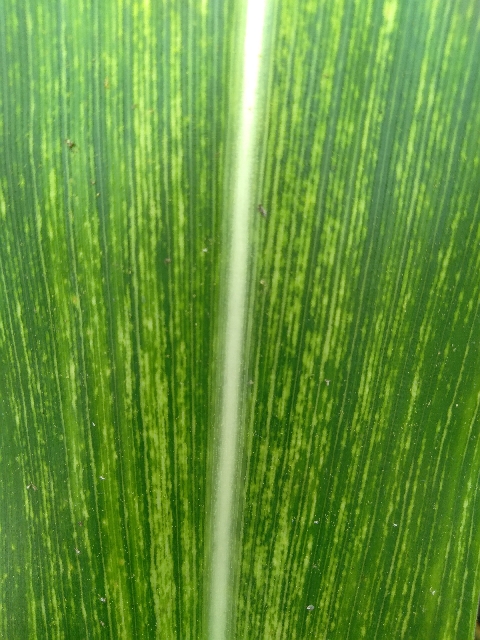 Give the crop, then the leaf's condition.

maize, maize streak virus
